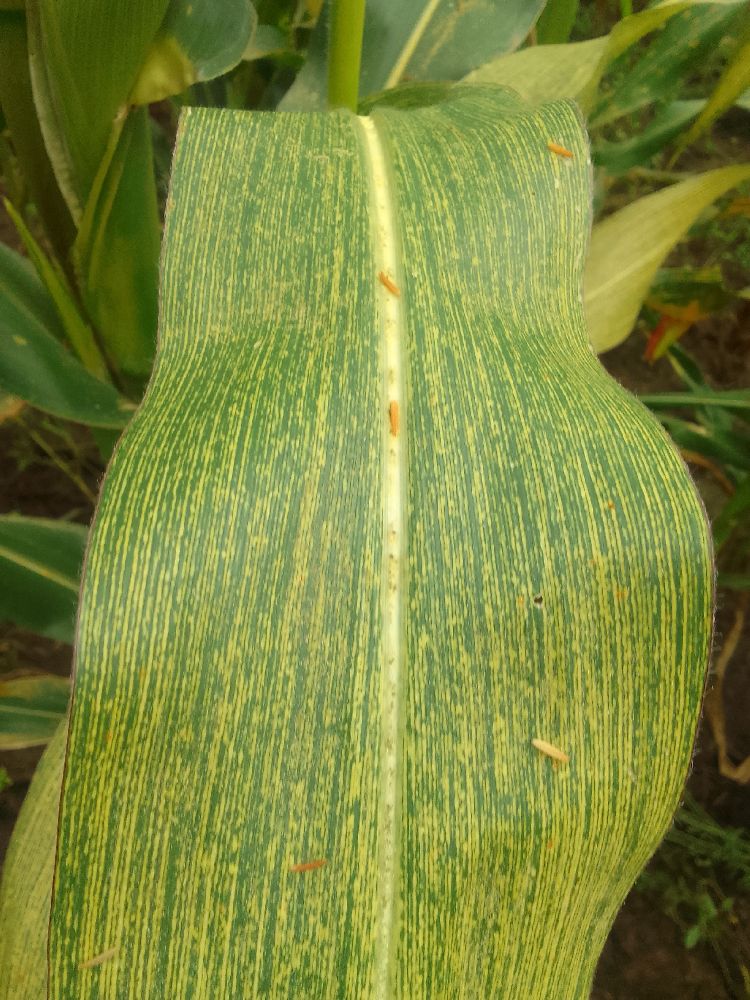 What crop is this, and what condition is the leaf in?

maize, maize streak virus
